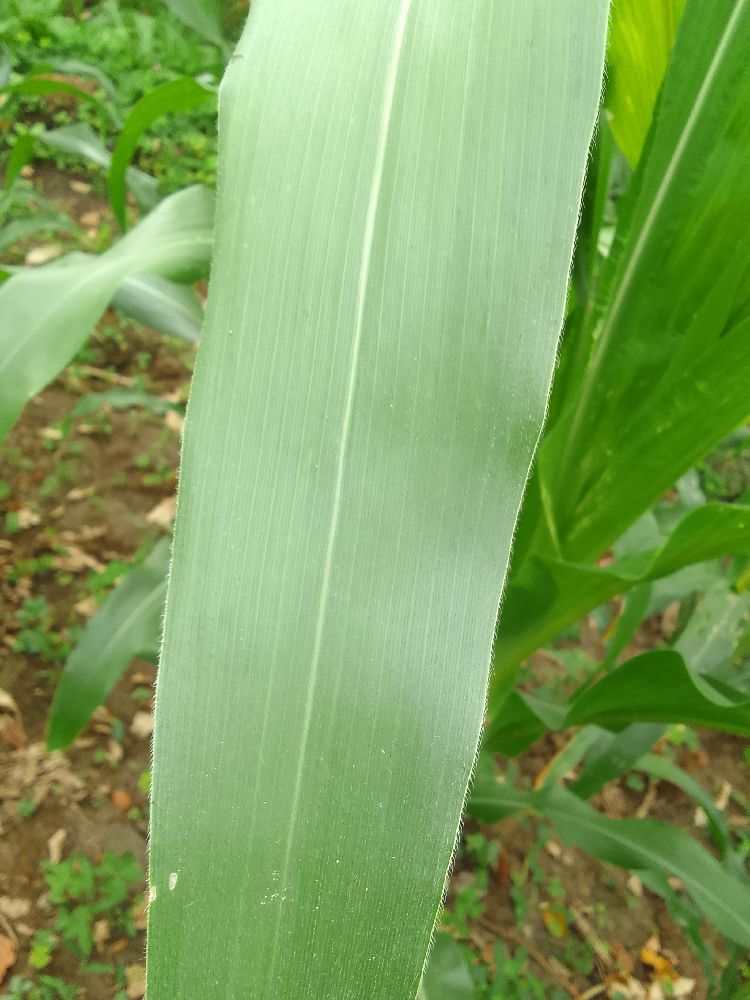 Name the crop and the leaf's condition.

maize, healthy
